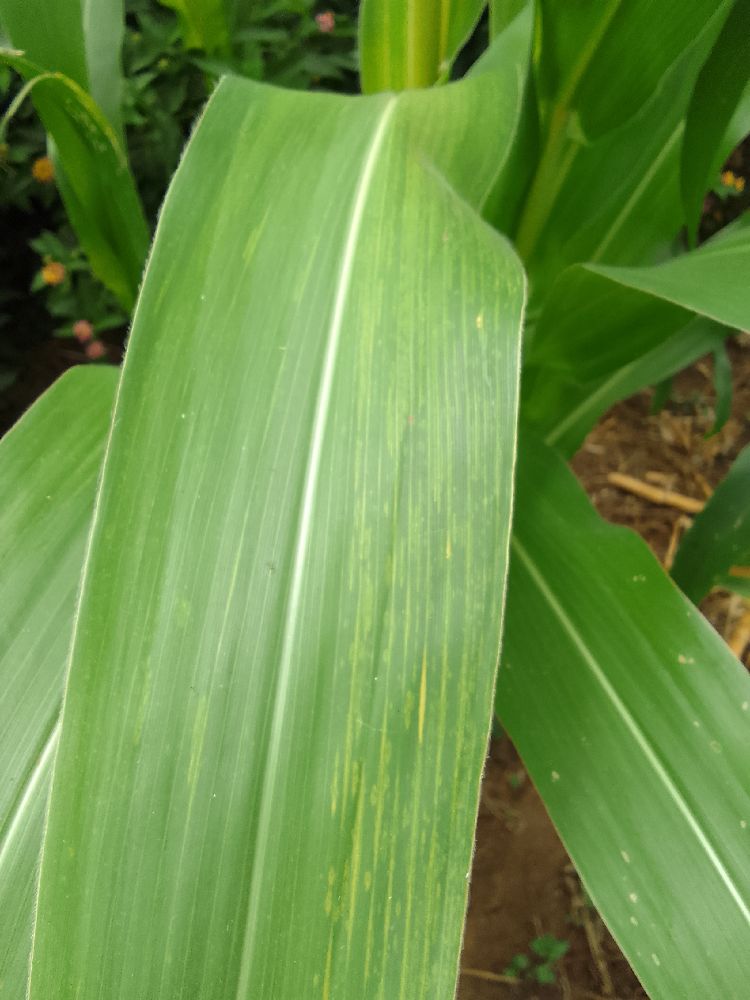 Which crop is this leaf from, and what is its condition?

maize, maize lethal necrosis
